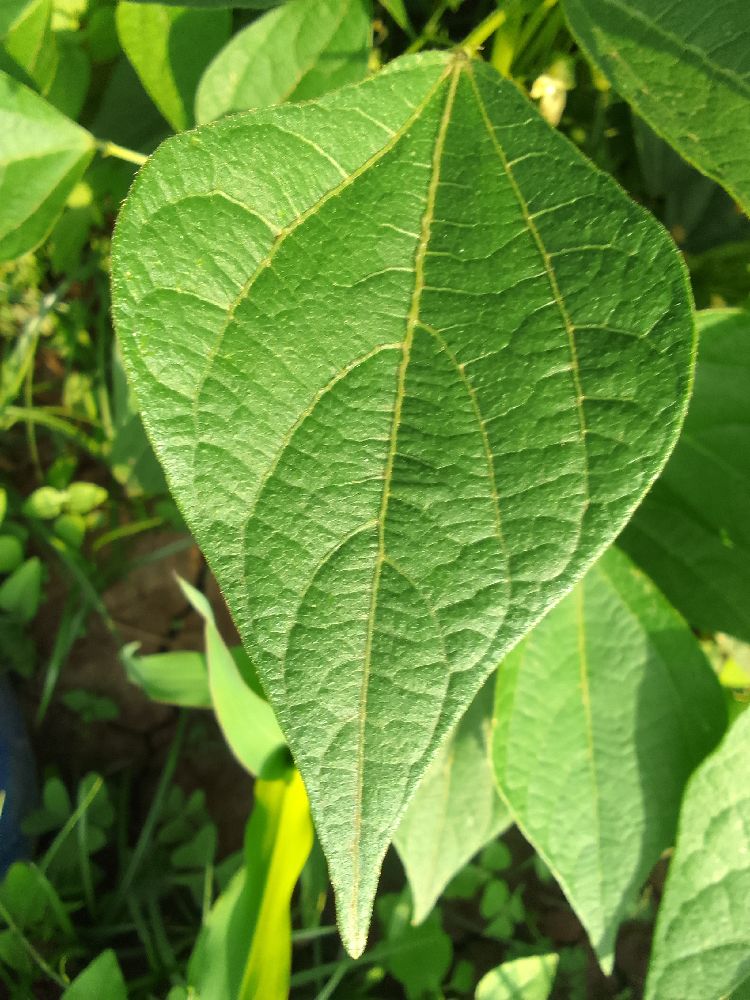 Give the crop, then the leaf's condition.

common bean, healthy
